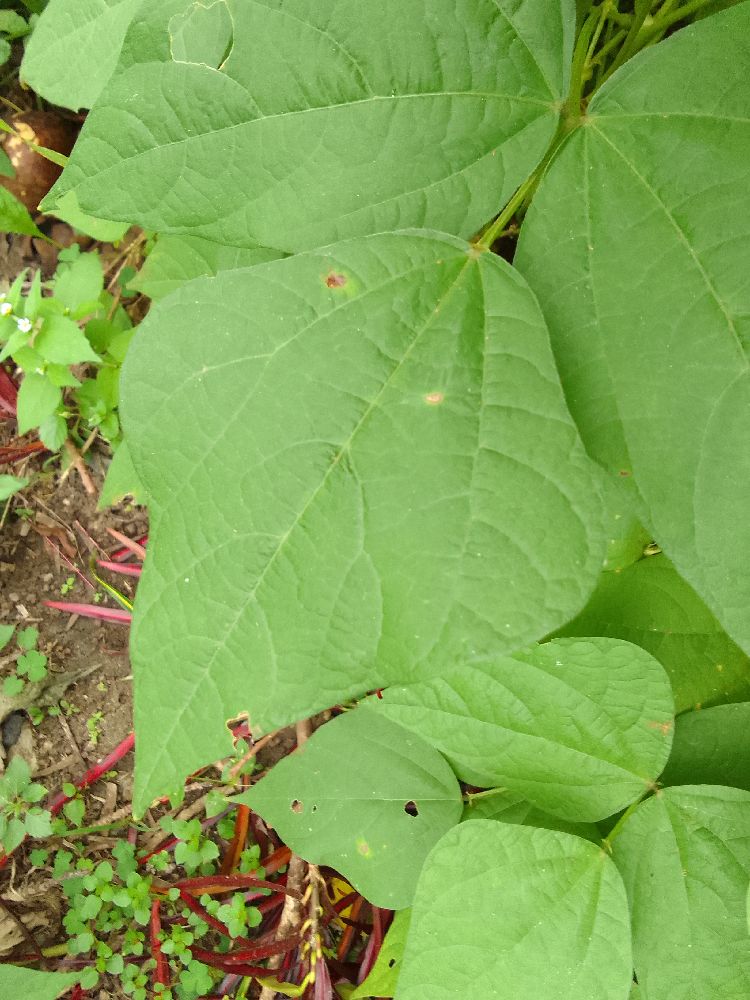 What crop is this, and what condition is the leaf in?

common bean, healthy
